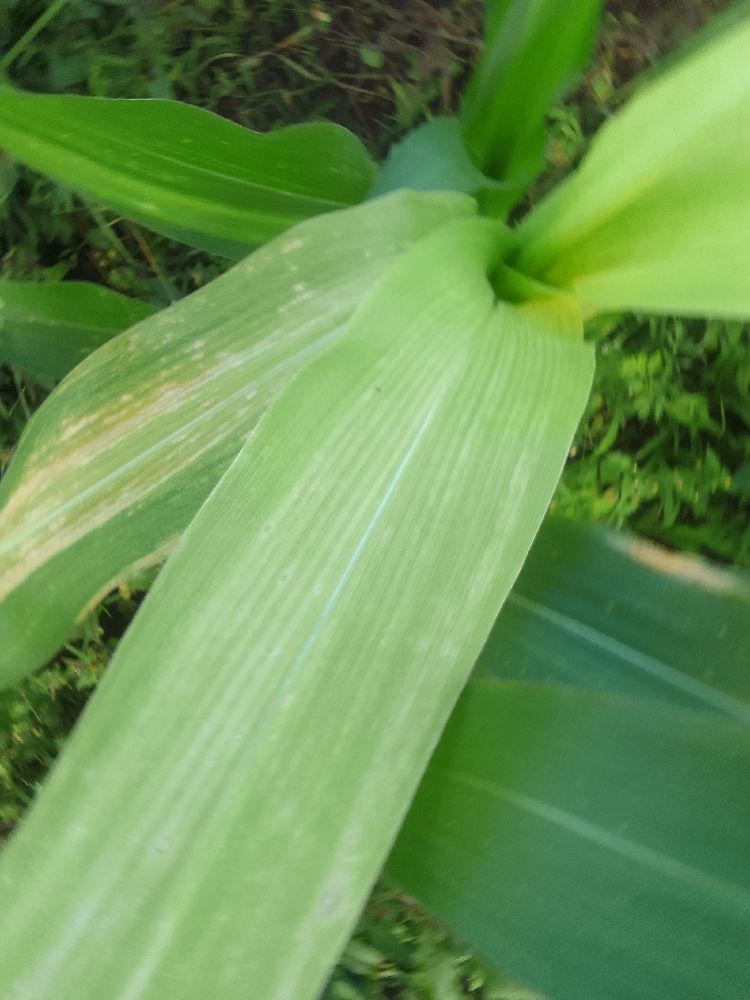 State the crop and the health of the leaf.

maize, maize lethal necrosis
